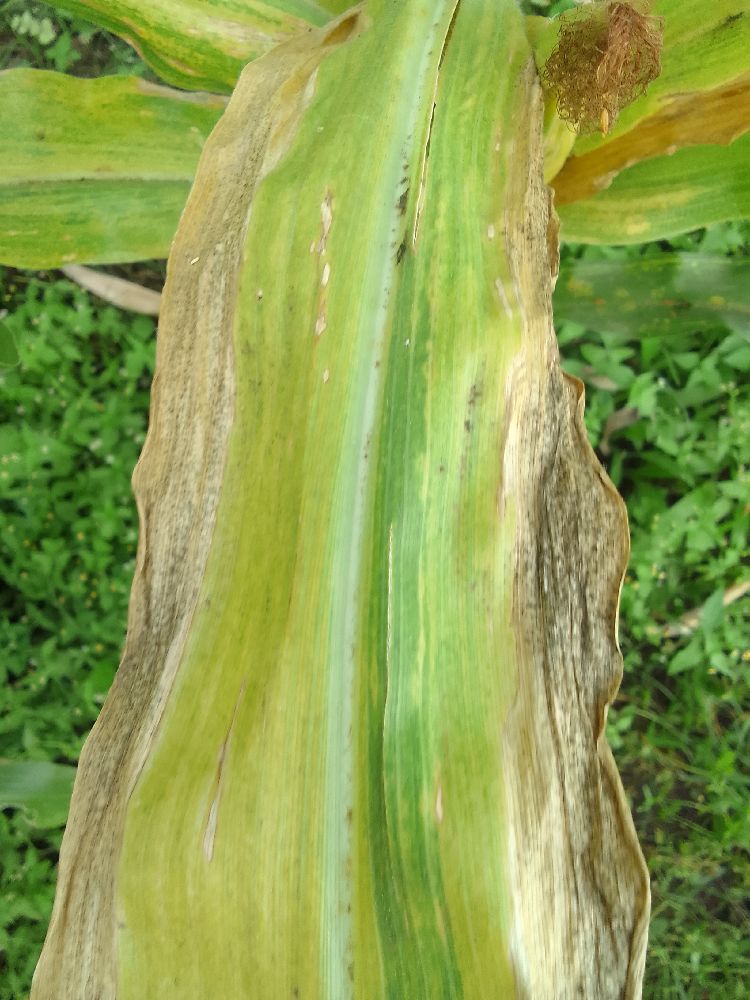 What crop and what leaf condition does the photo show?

maize, maize lethal necrosis
